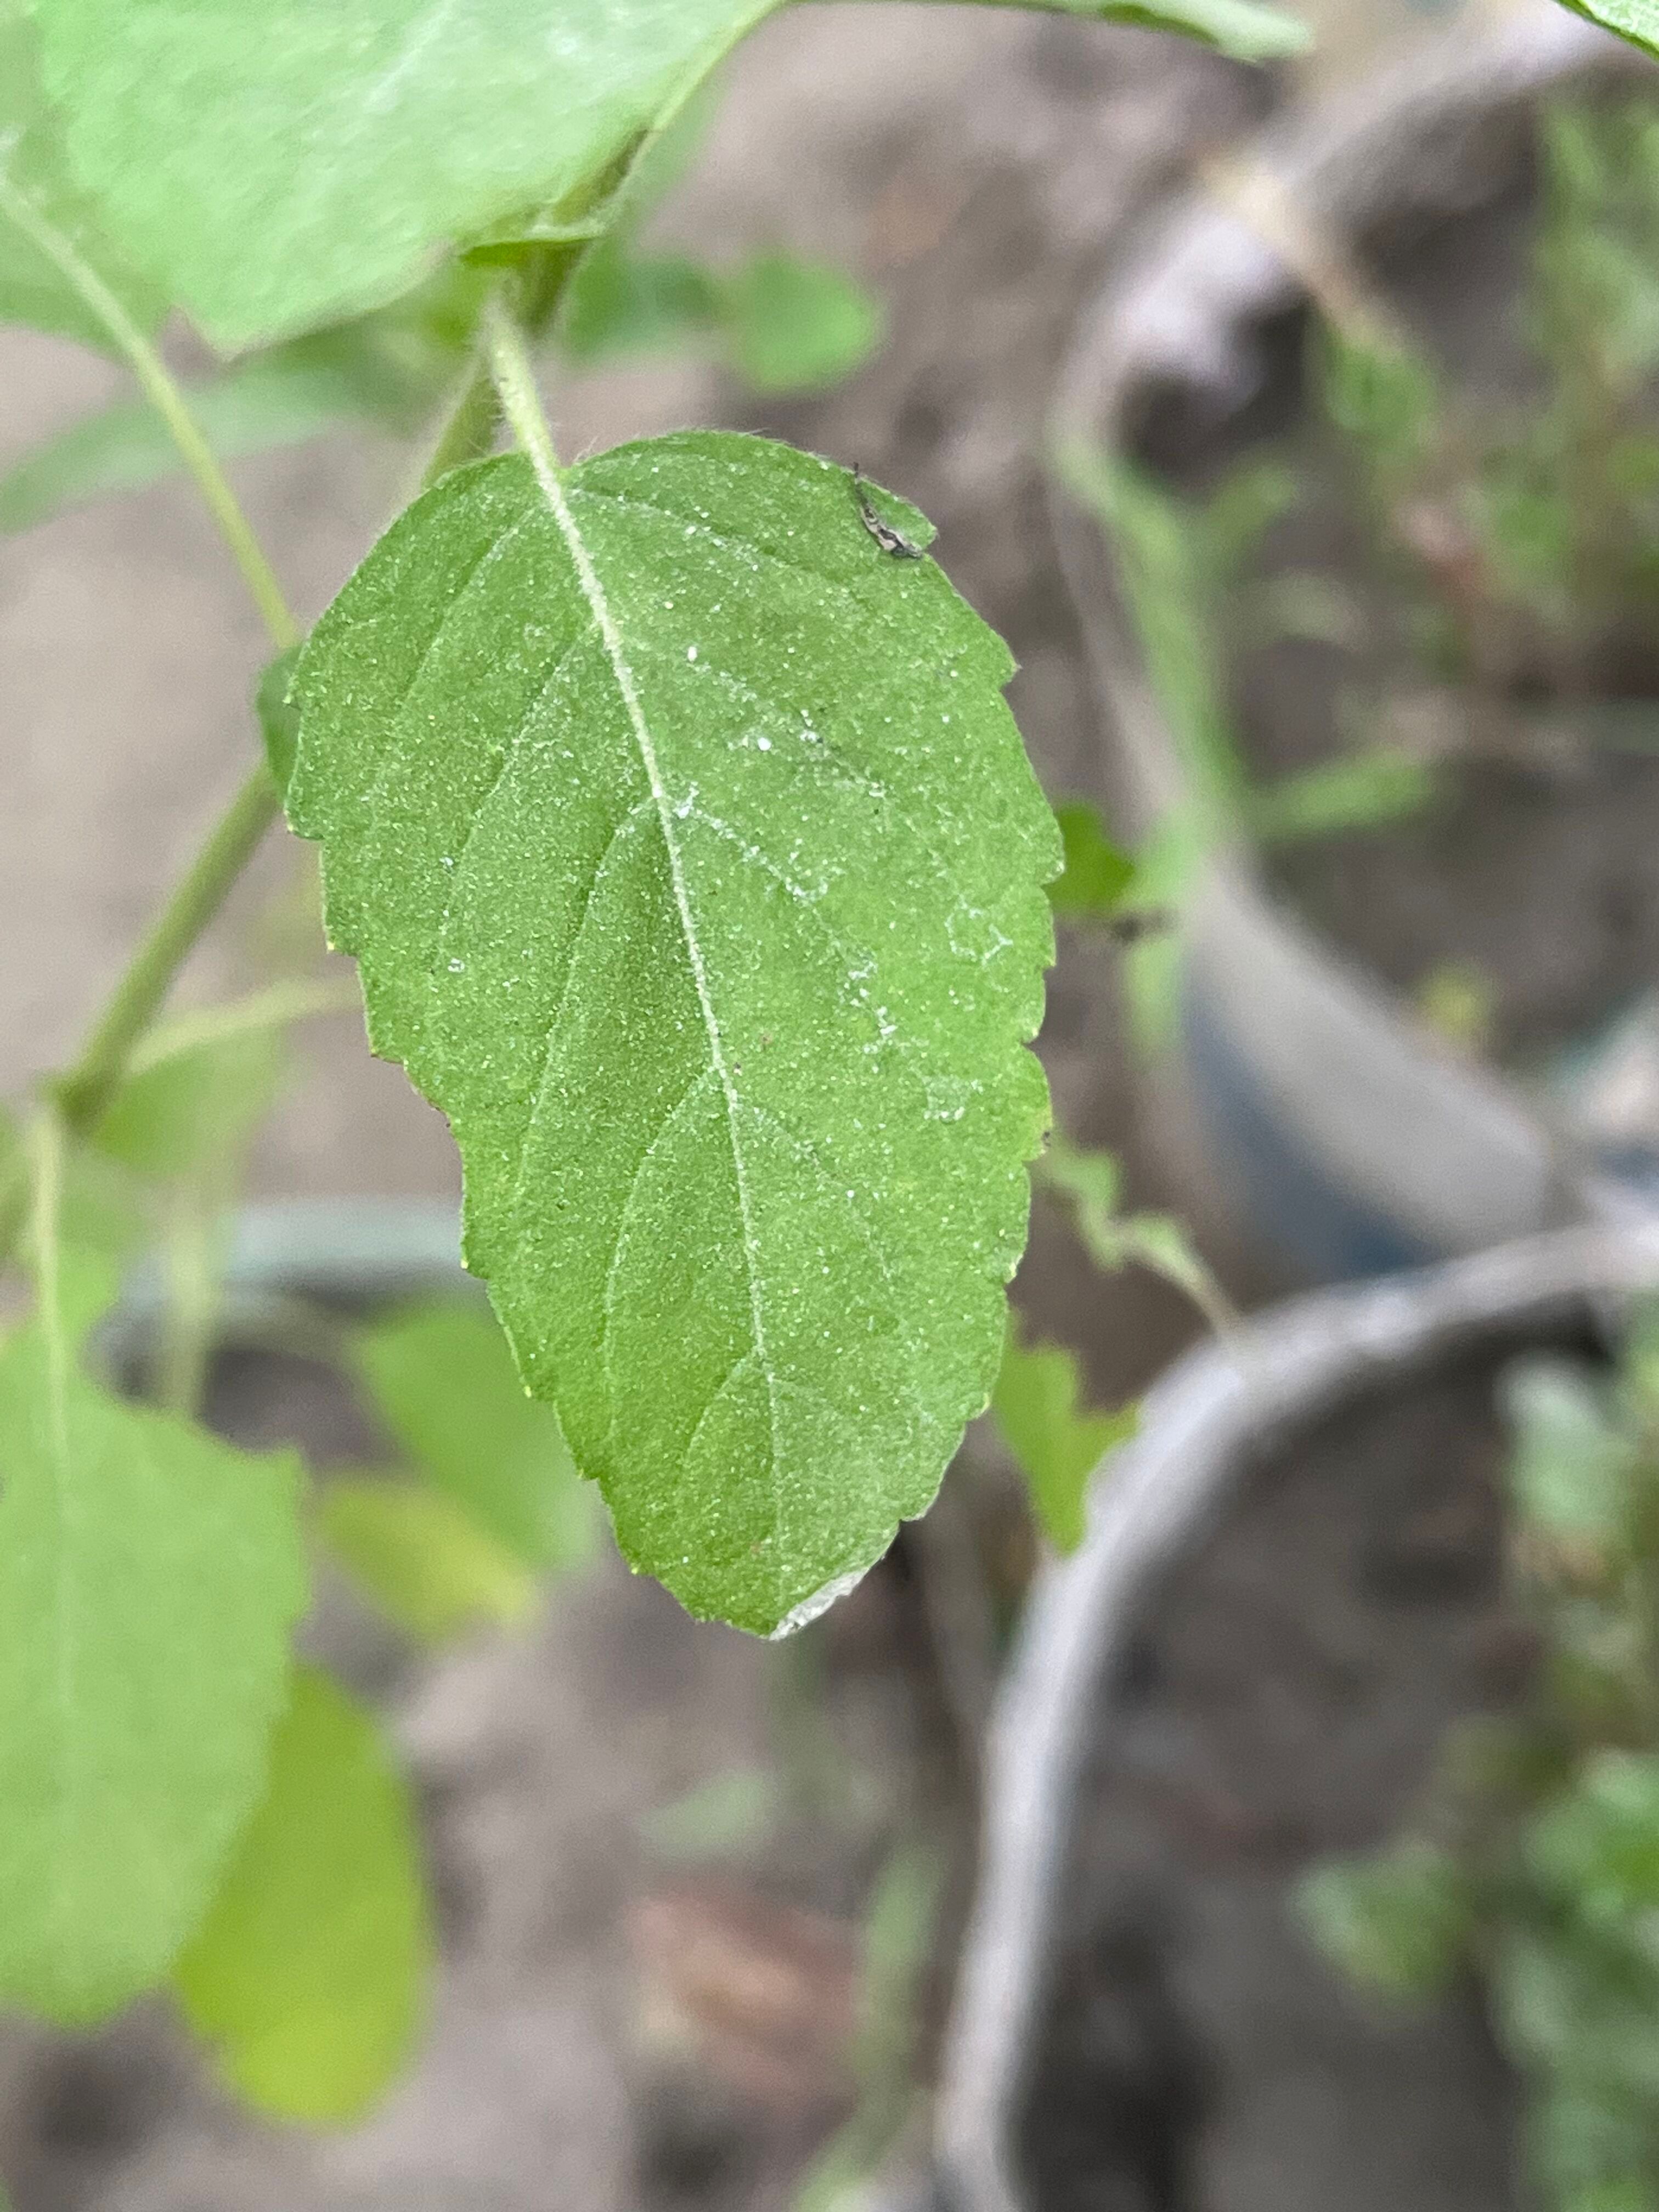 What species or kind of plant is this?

tulshi
